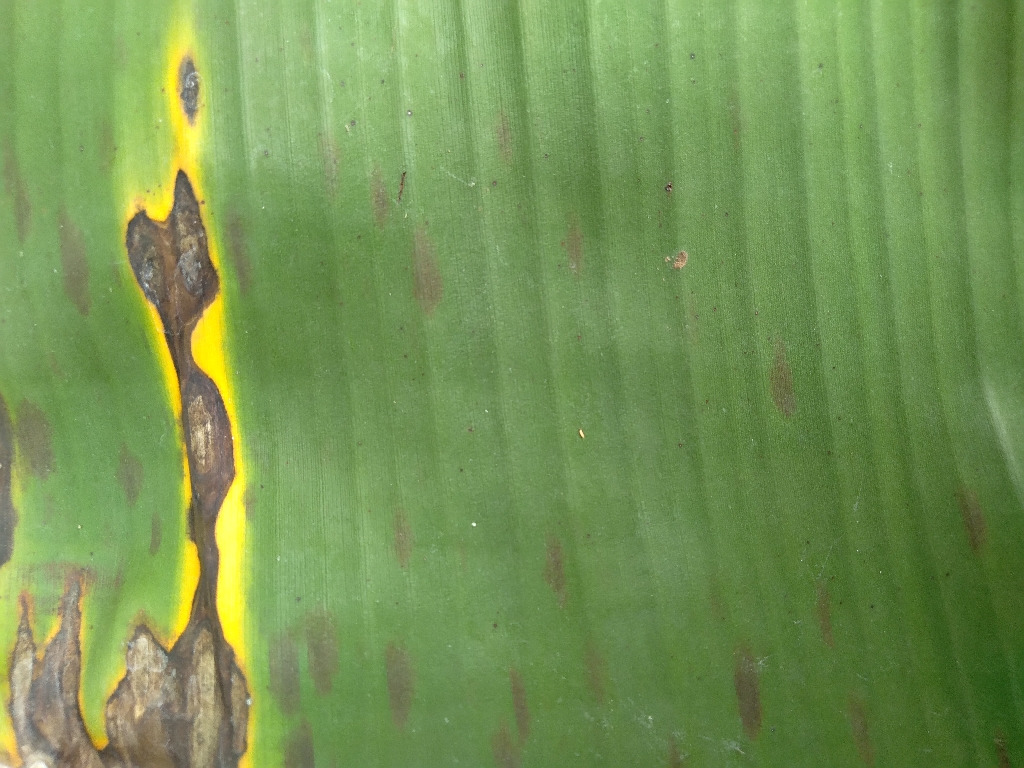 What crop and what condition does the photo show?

banana, black sigatoka
